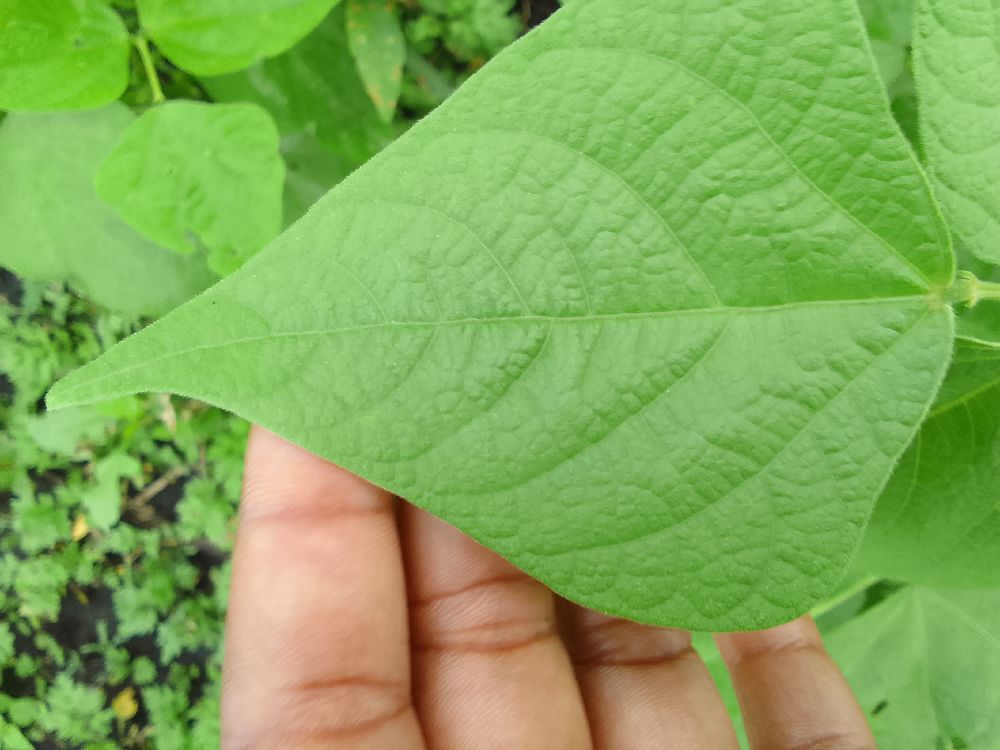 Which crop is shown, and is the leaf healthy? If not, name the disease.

common bean, healthy
